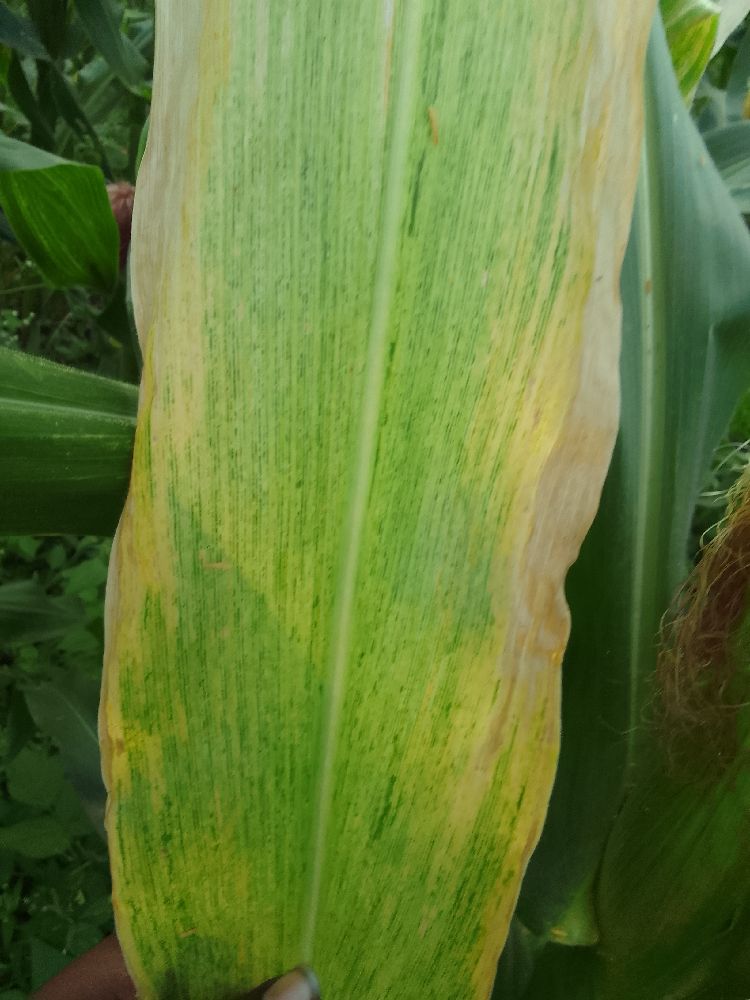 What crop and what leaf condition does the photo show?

maize, maize lethal necrosis
